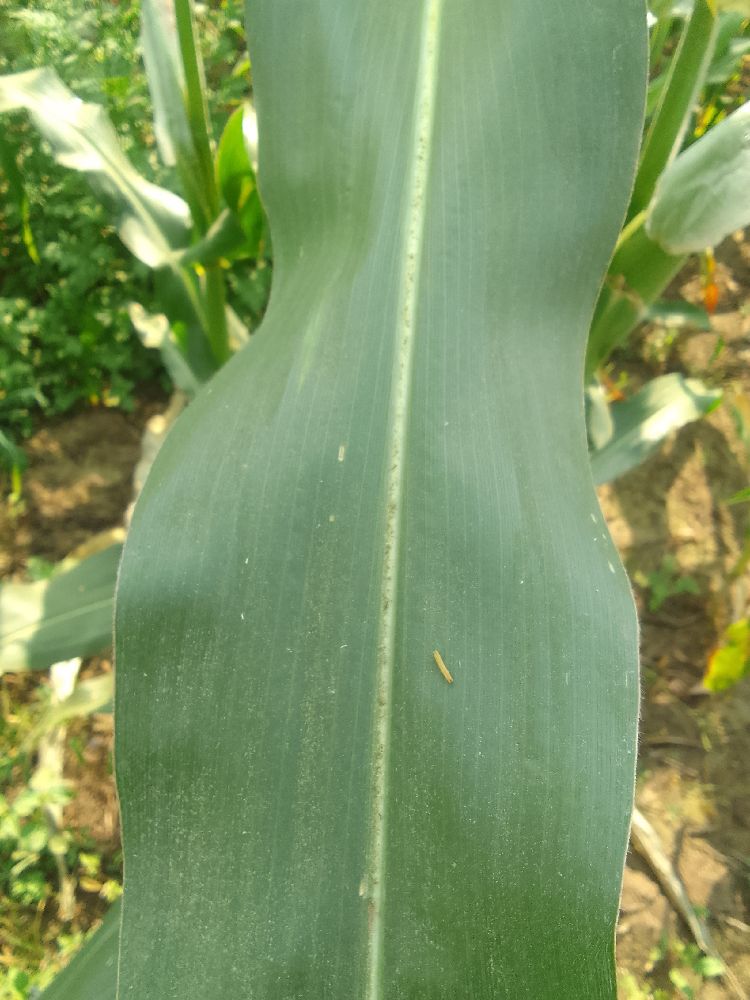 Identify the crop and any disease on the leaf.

maize, healthy
